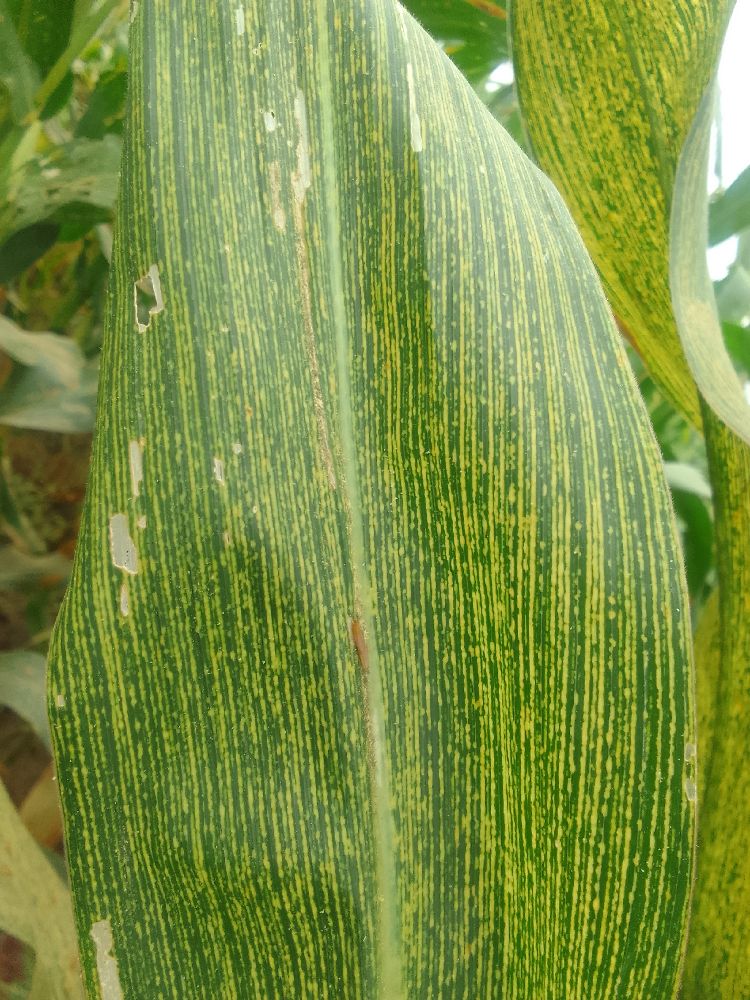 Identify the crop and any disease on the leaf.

maize, maize streak virus
